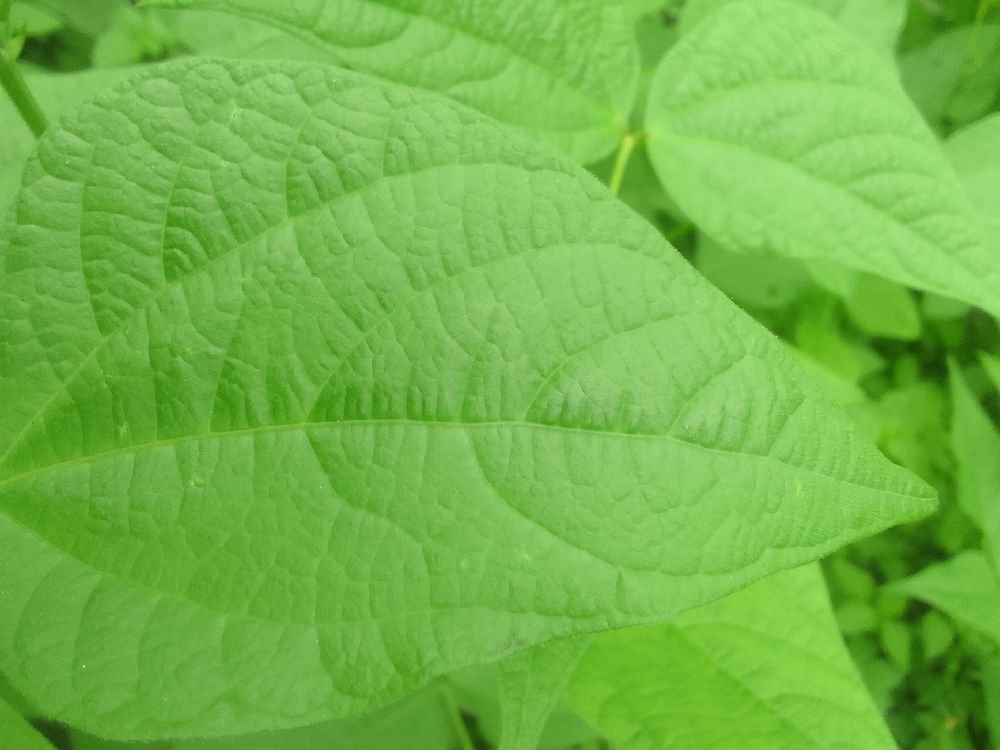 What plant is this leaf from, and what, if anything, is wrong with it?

common bean, healthy
